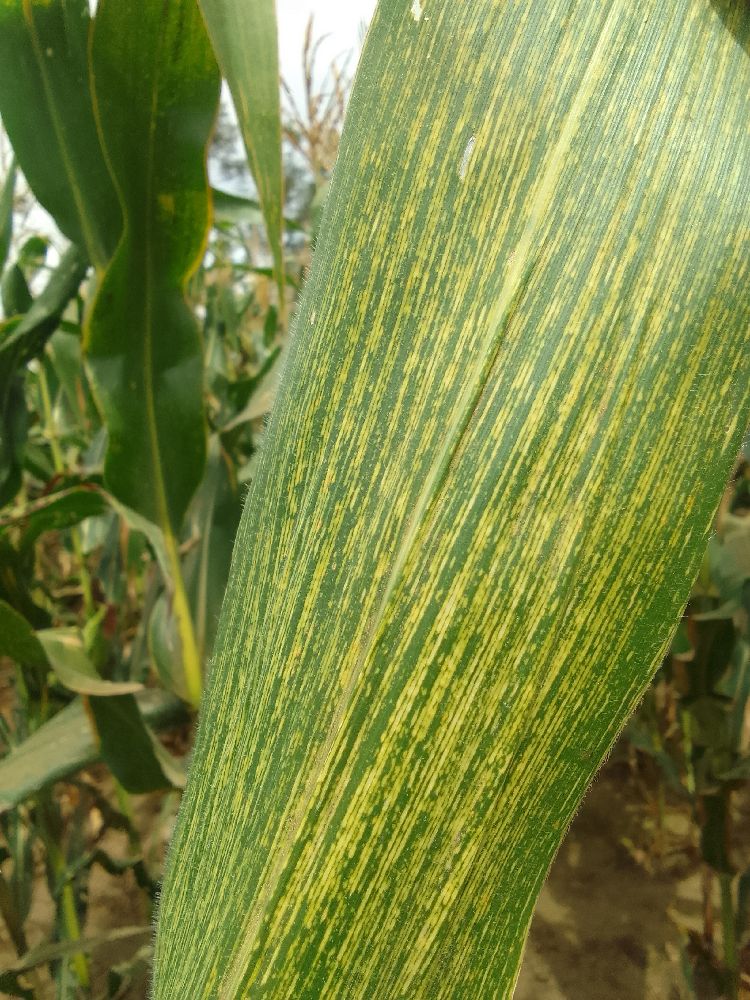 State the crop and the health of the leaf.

maize, maize streak virus
